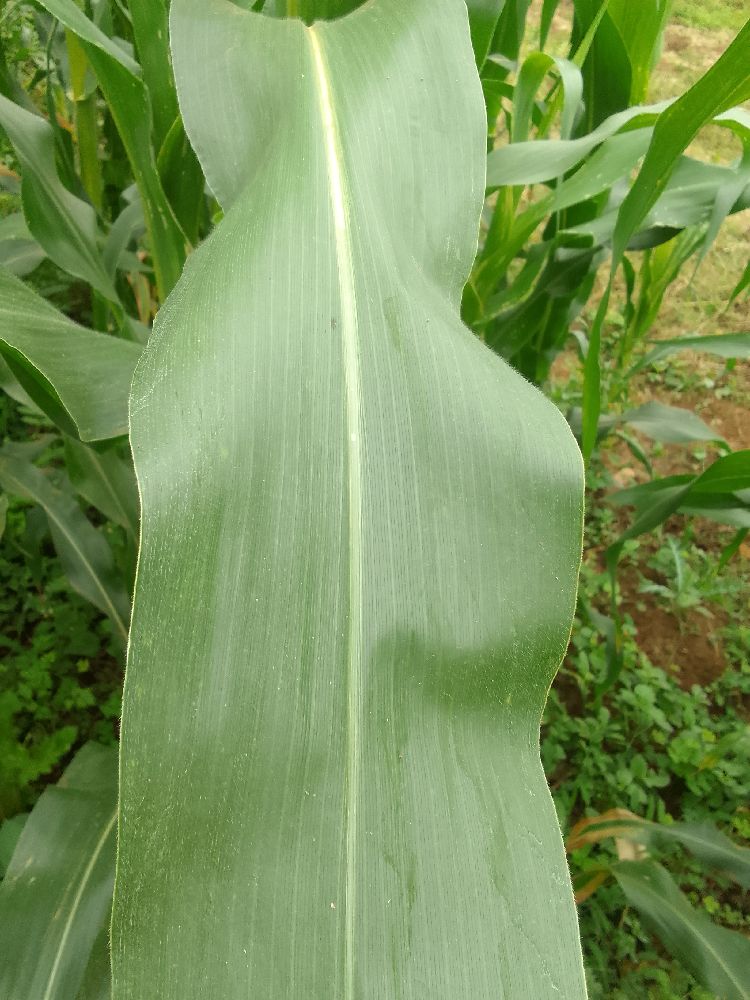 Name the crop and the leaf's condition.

maize, healthy
